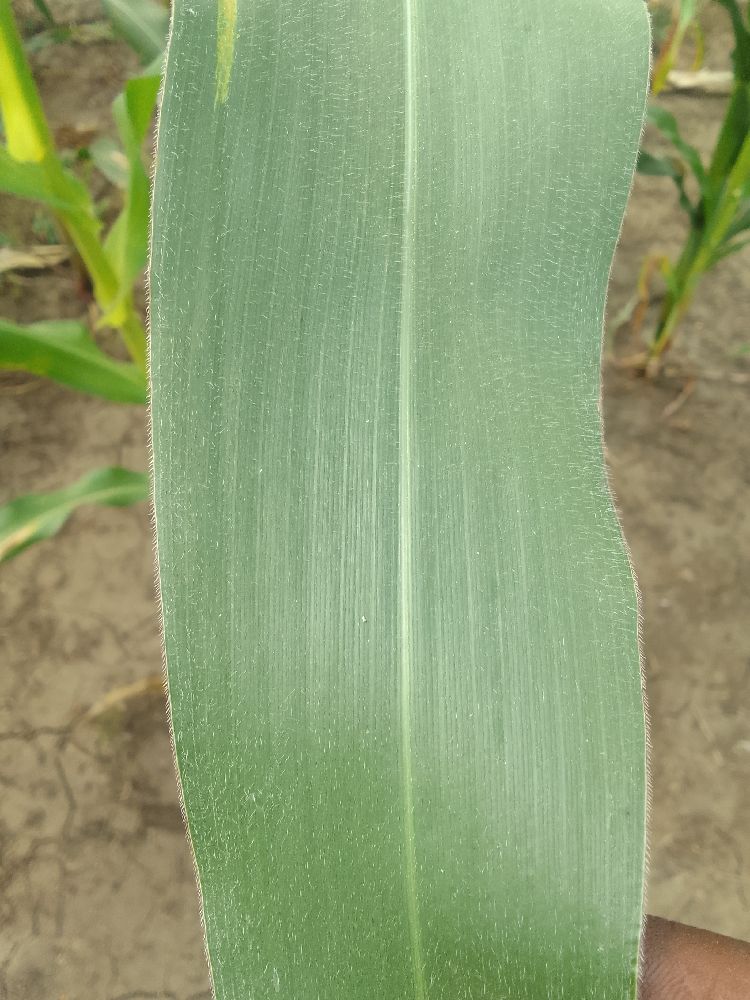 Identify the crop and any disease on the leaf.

maize, healthy
